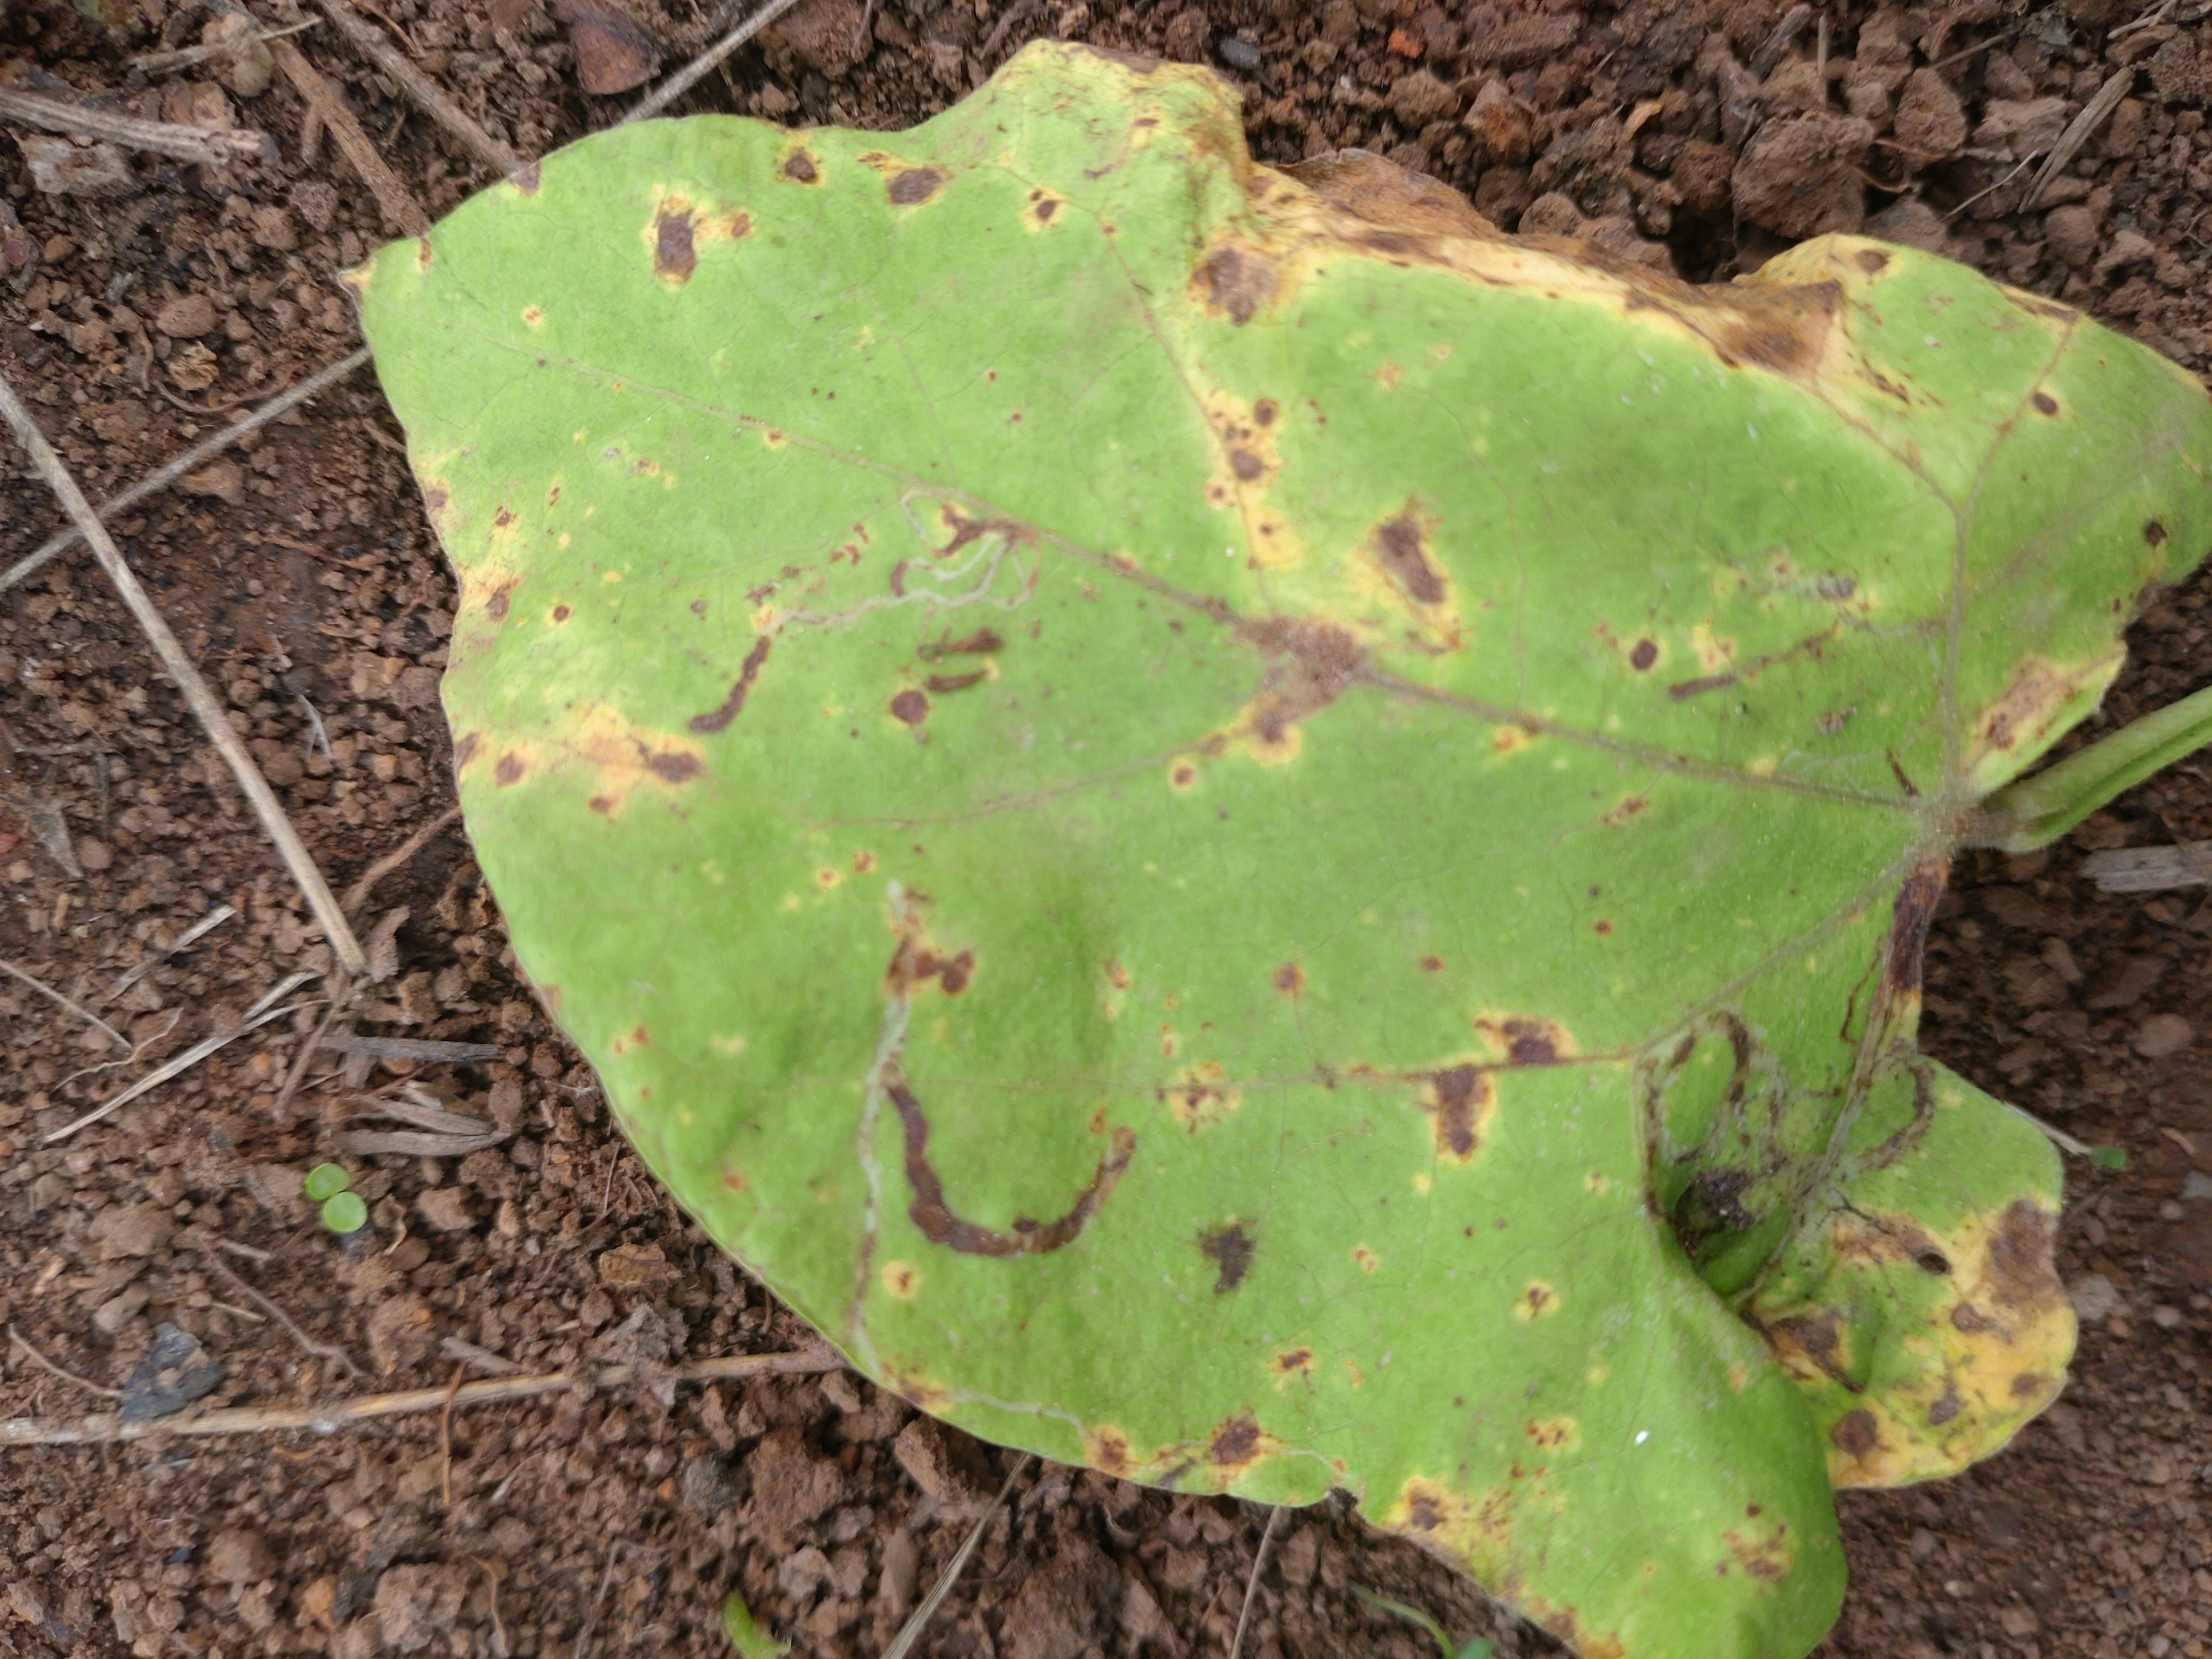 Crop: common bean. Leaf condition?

rust
